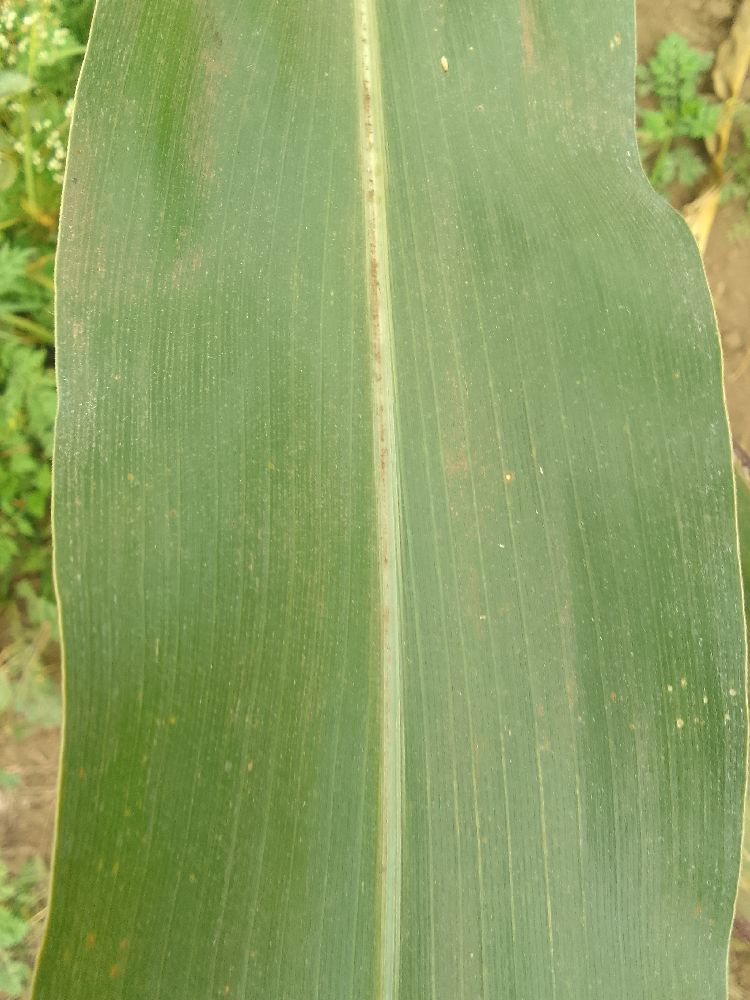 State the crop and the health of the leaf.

maize, healthy
